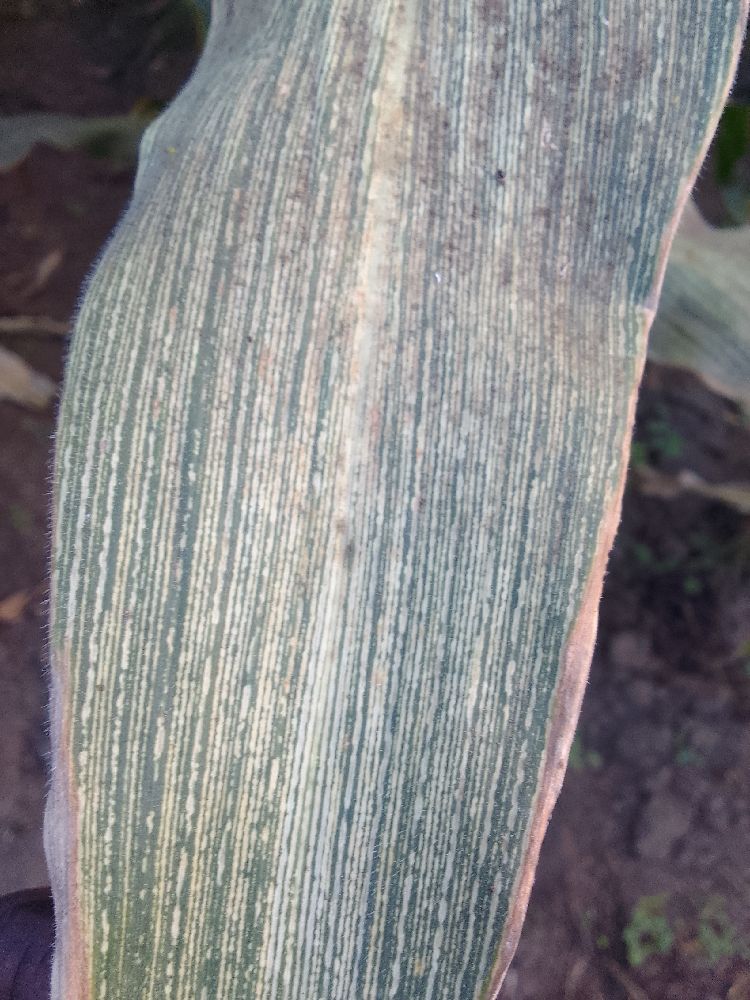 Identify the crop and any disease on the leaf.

maize, maize streak virus
